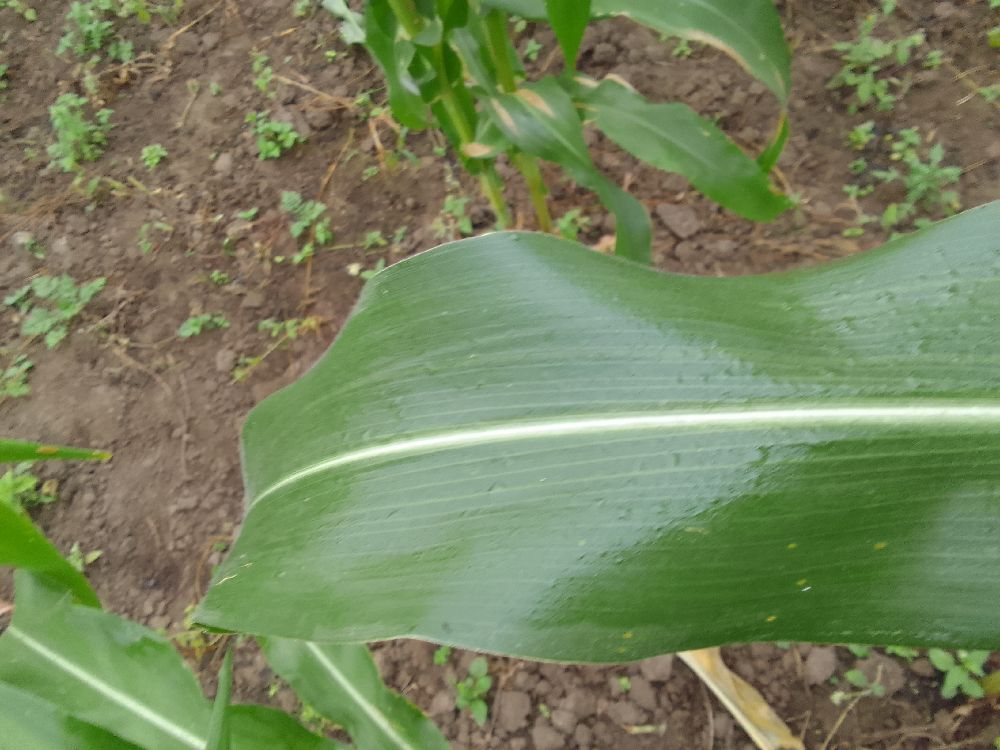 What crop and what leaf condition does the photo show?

maize, healthy
